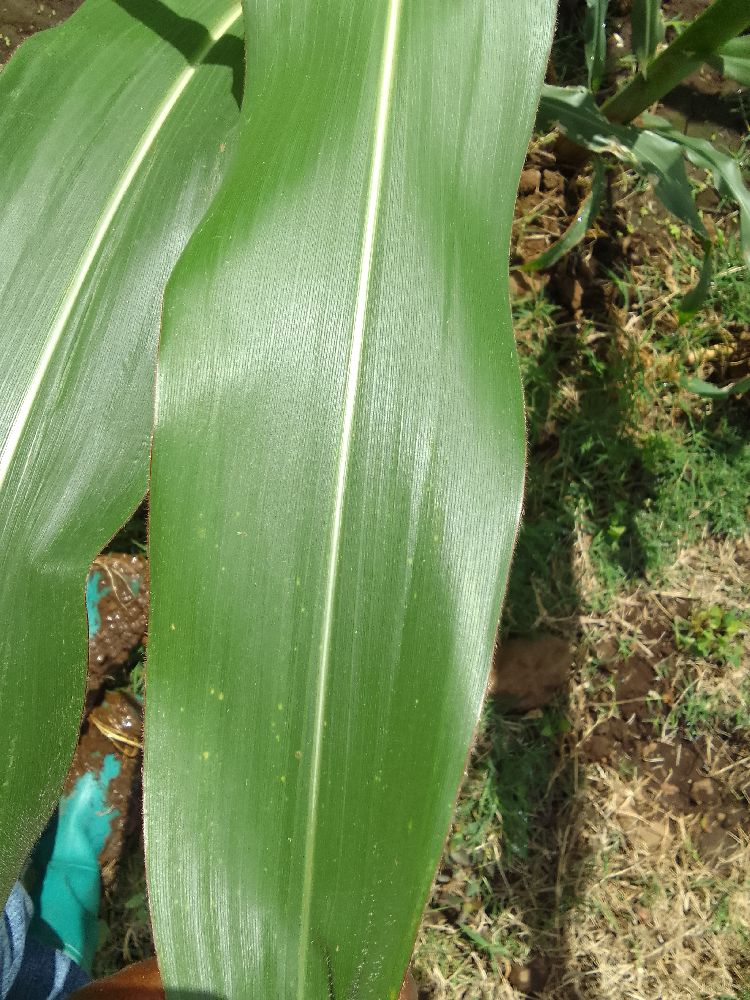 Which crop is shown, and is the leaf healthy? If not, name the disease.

maize, healthy
